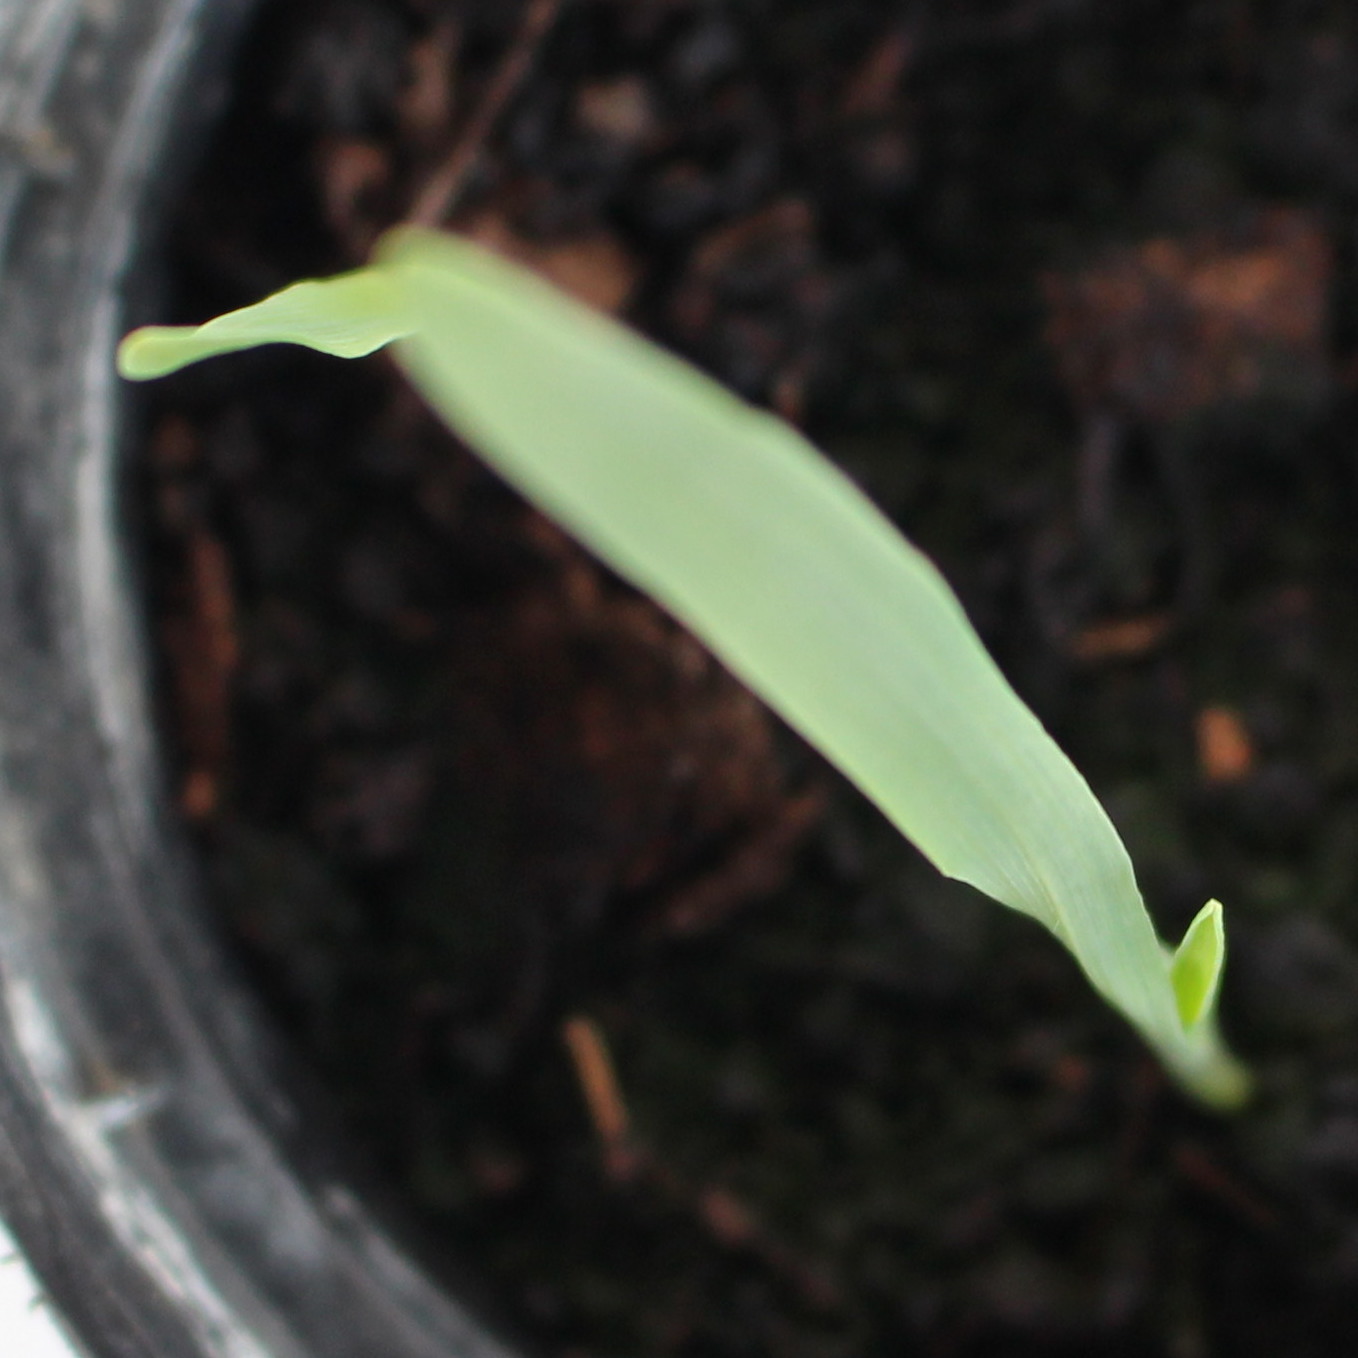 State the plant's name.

Avena sterilis
